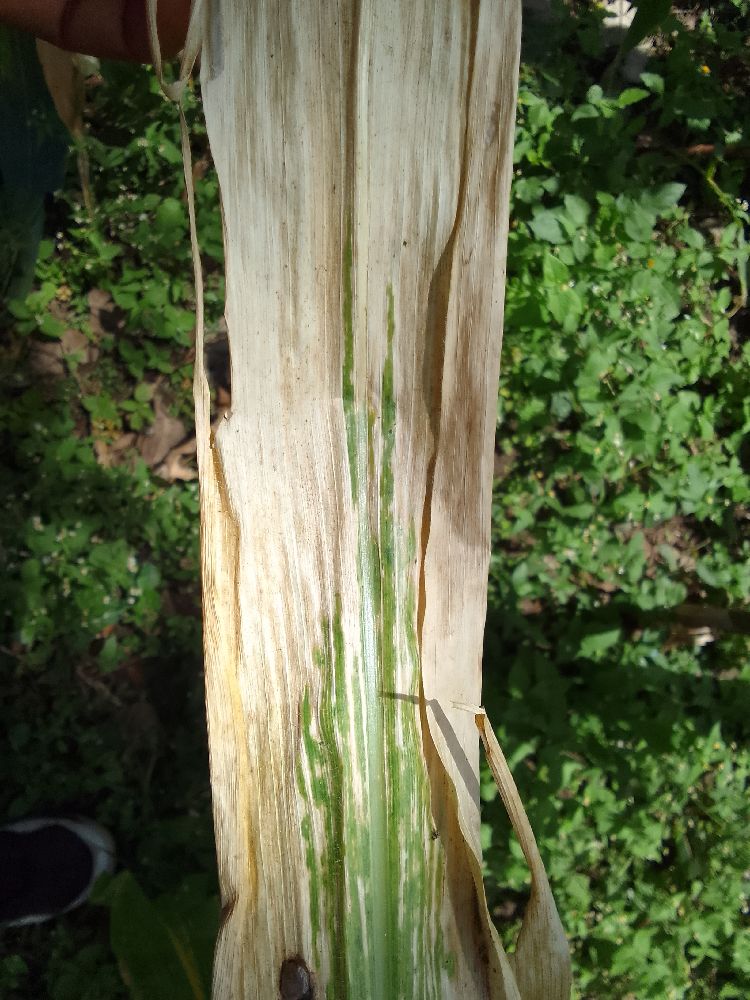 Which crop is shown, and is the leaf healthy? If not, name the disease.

maize, maize lethal necrosis
